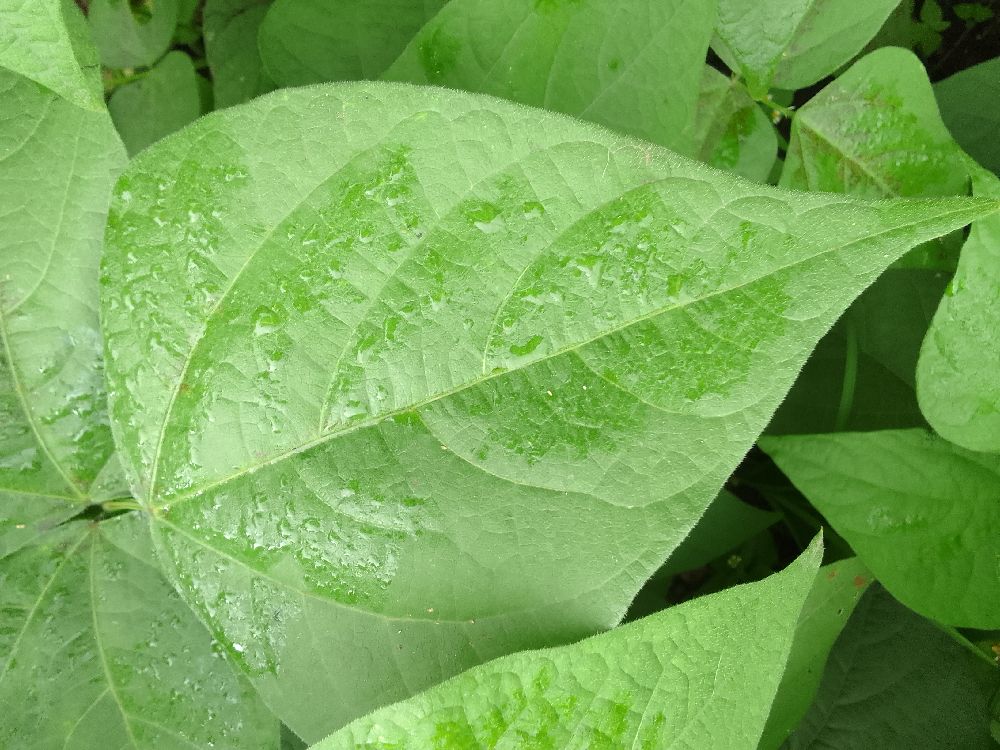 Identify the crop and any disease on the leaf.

common bean, healthy
